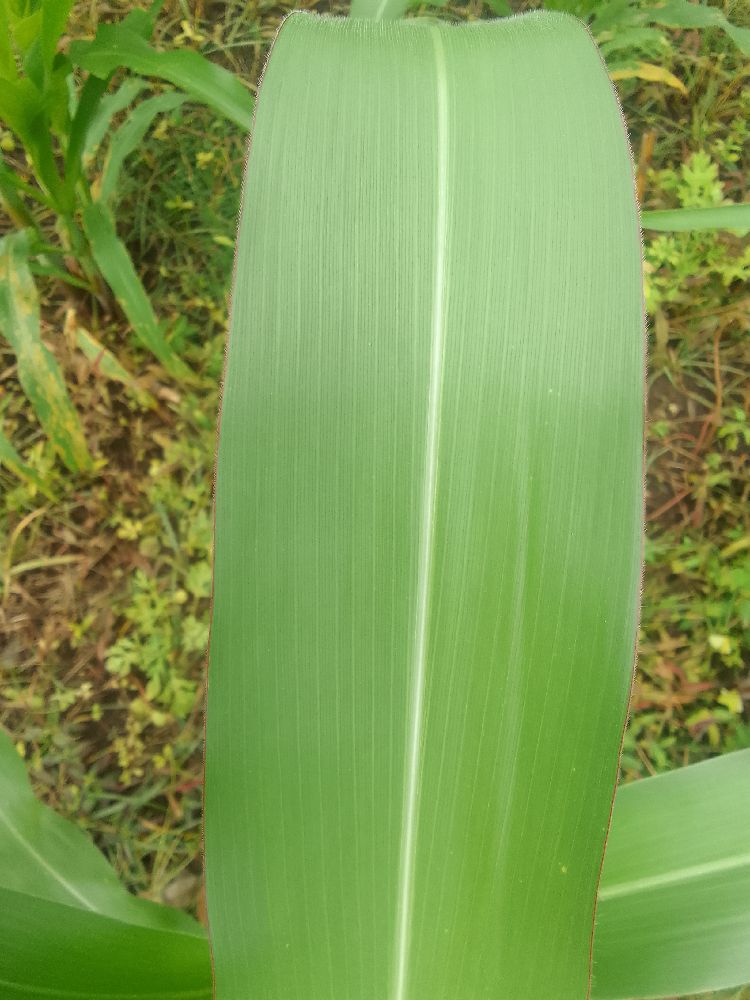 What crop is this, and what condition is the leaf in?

maize, healthy
